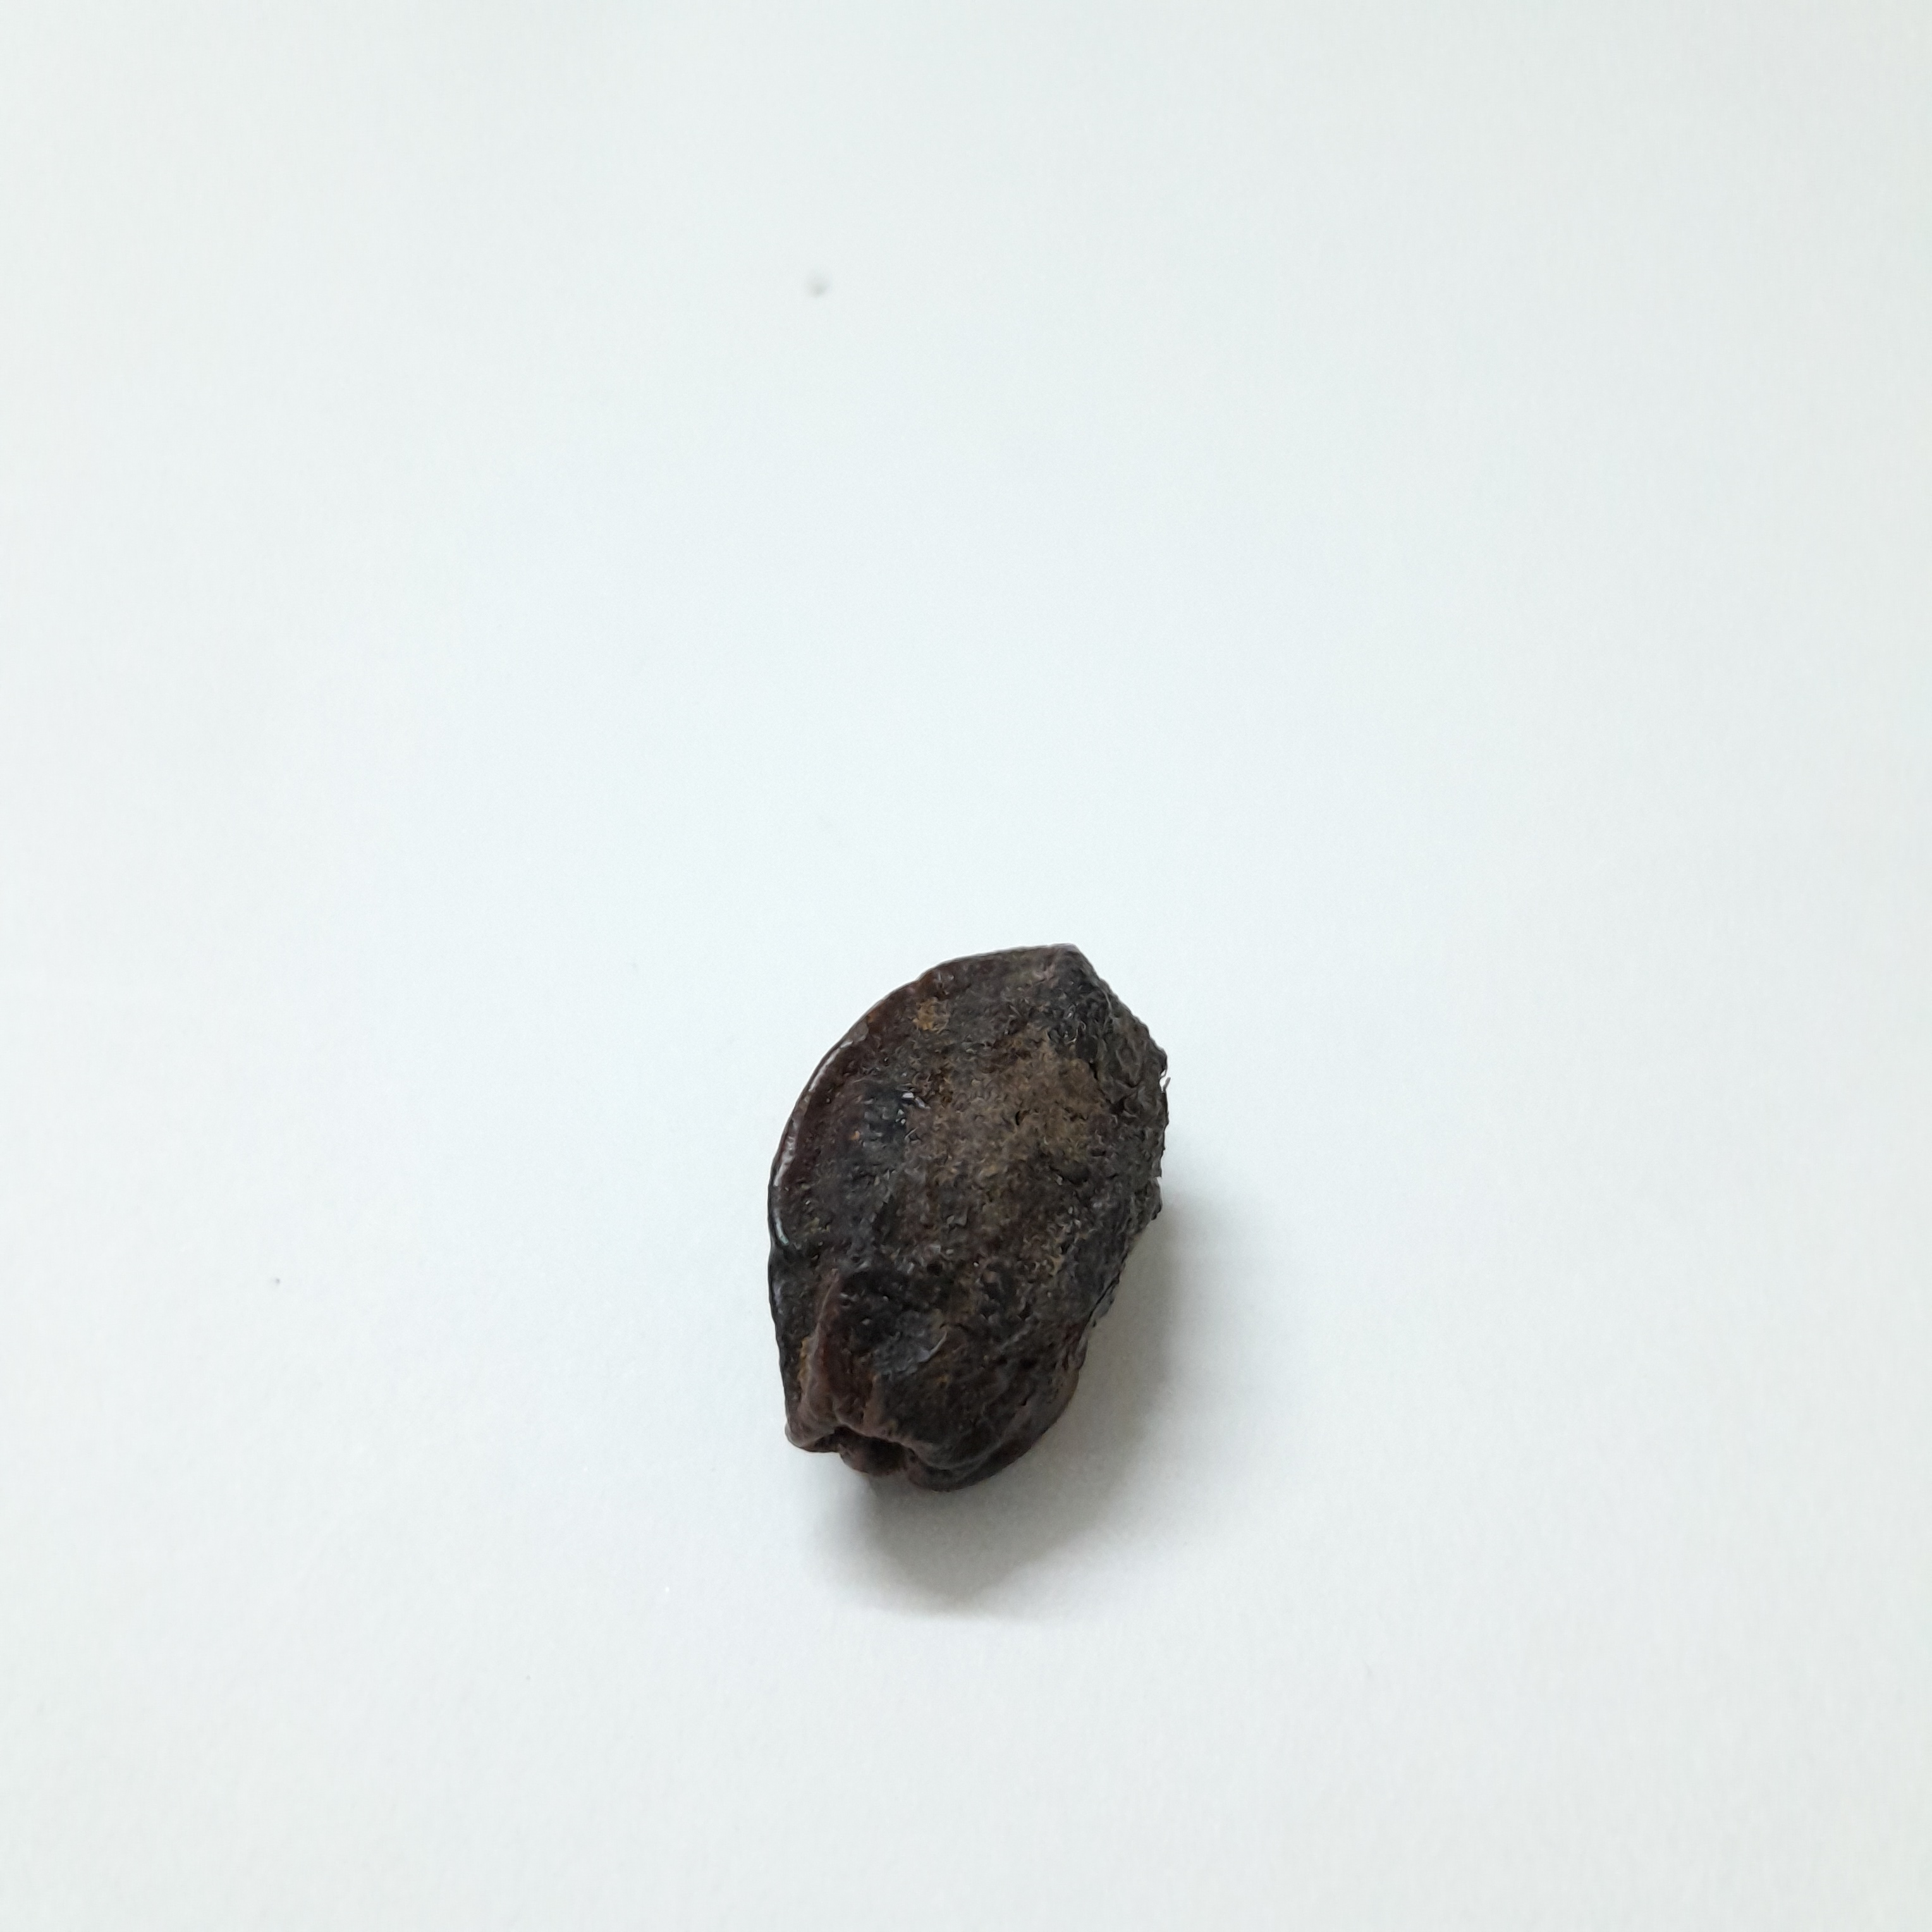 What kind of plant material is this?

kadukharik
